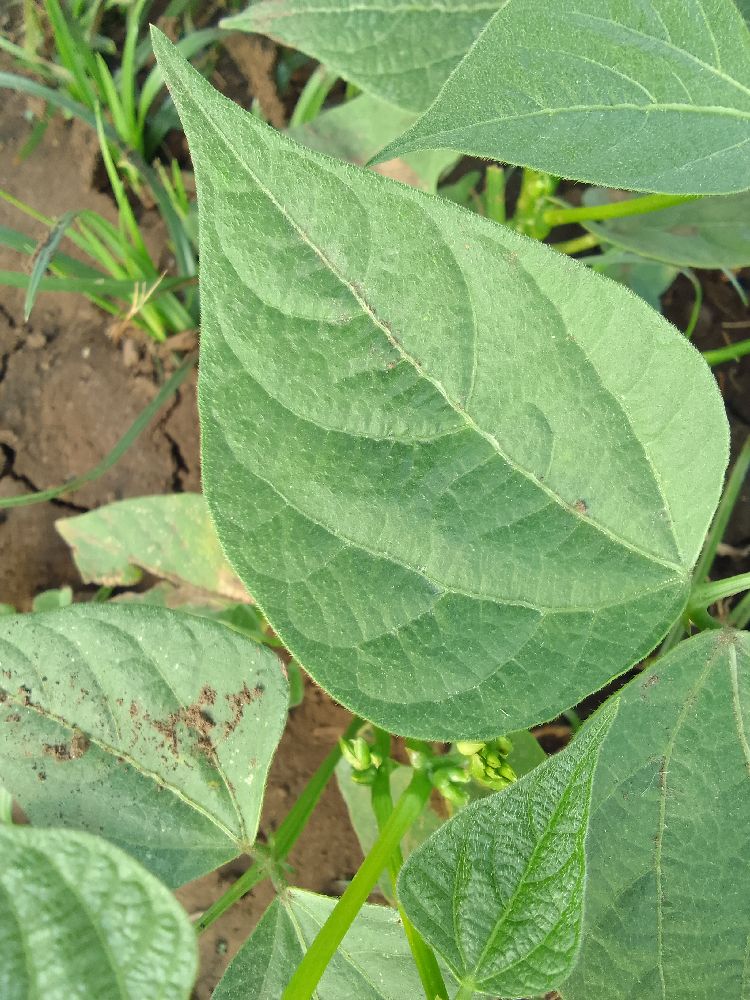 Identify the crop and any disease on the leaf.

common bean, healthy
